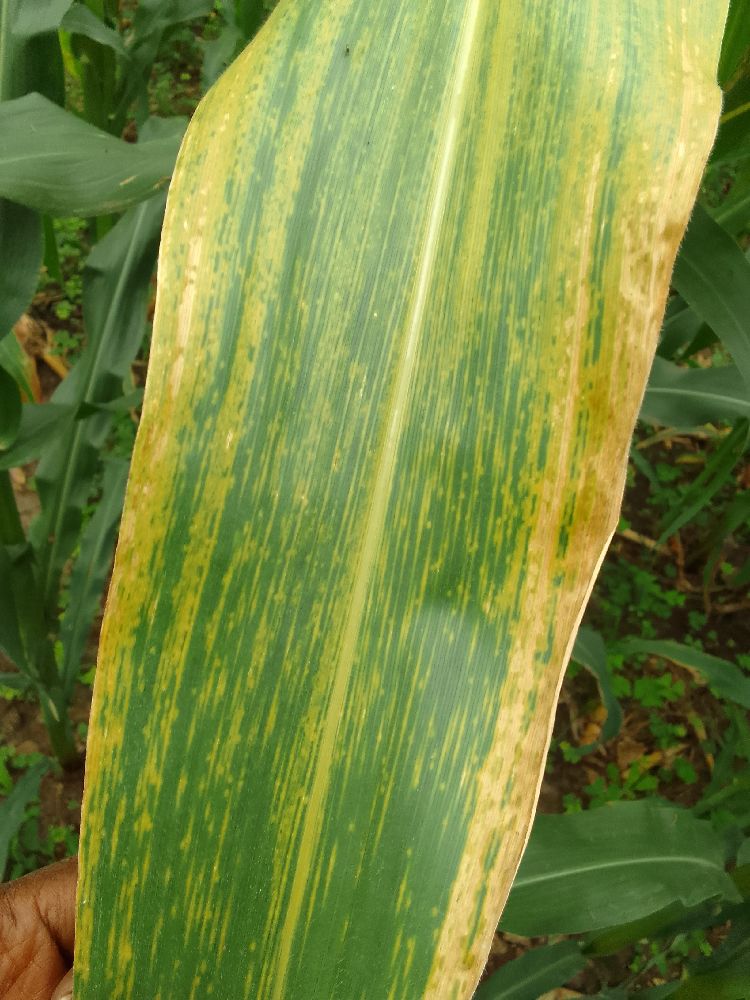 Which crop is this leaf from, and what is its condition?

maize, maize lethal necrosis
